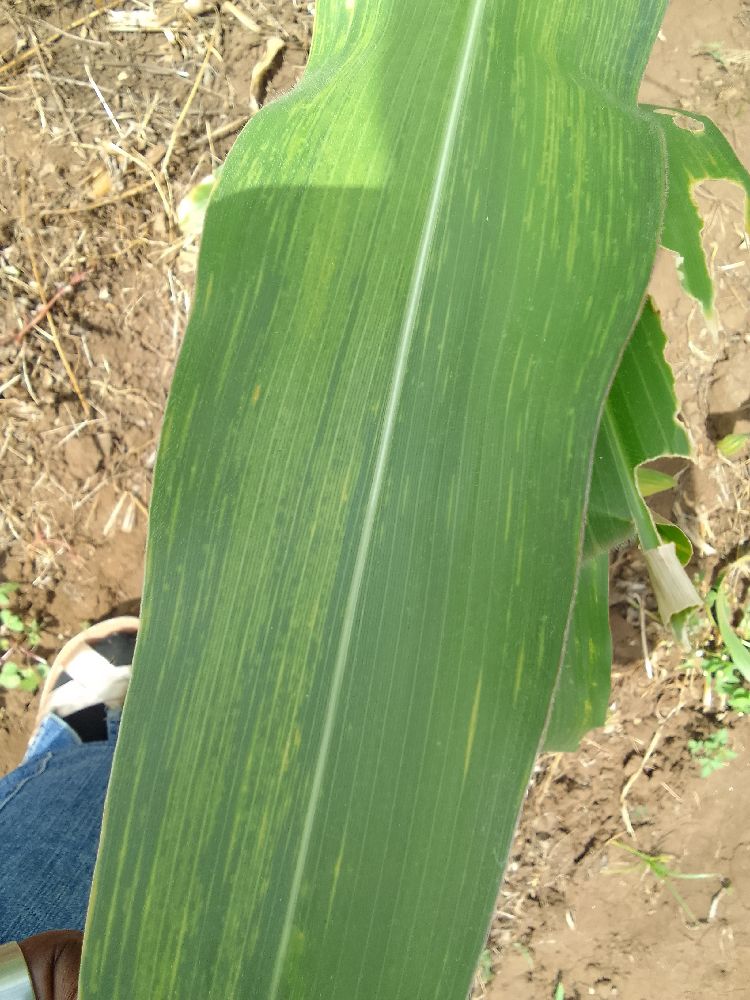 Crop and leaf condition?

maize, maize lethal necrosis
